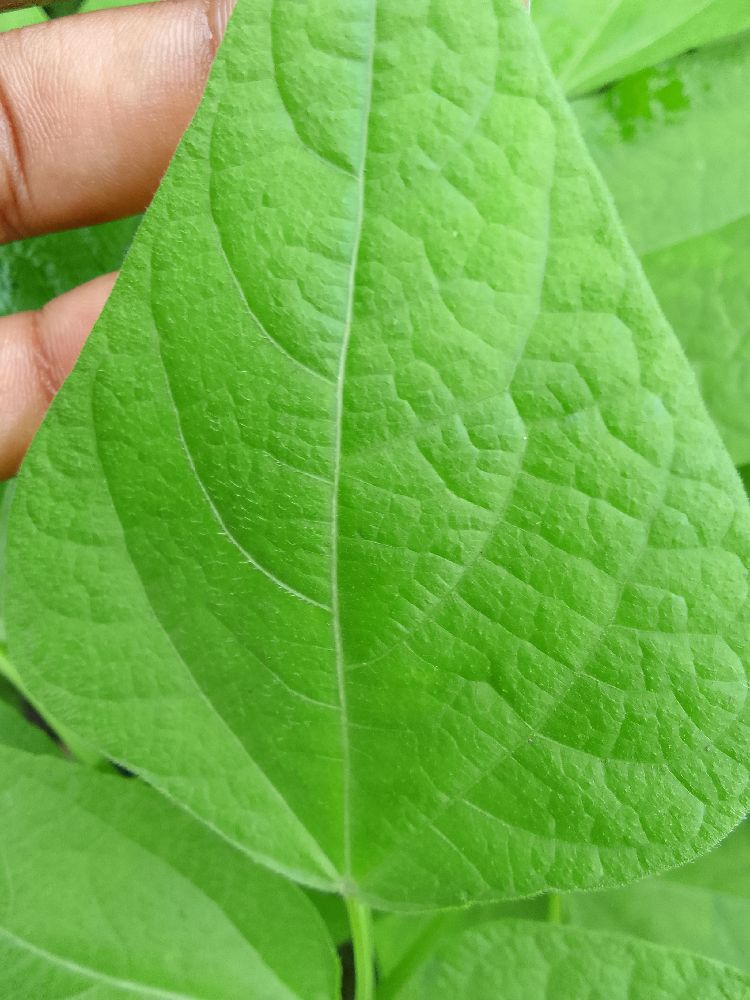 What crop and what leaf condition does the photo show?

common bean, healthy
